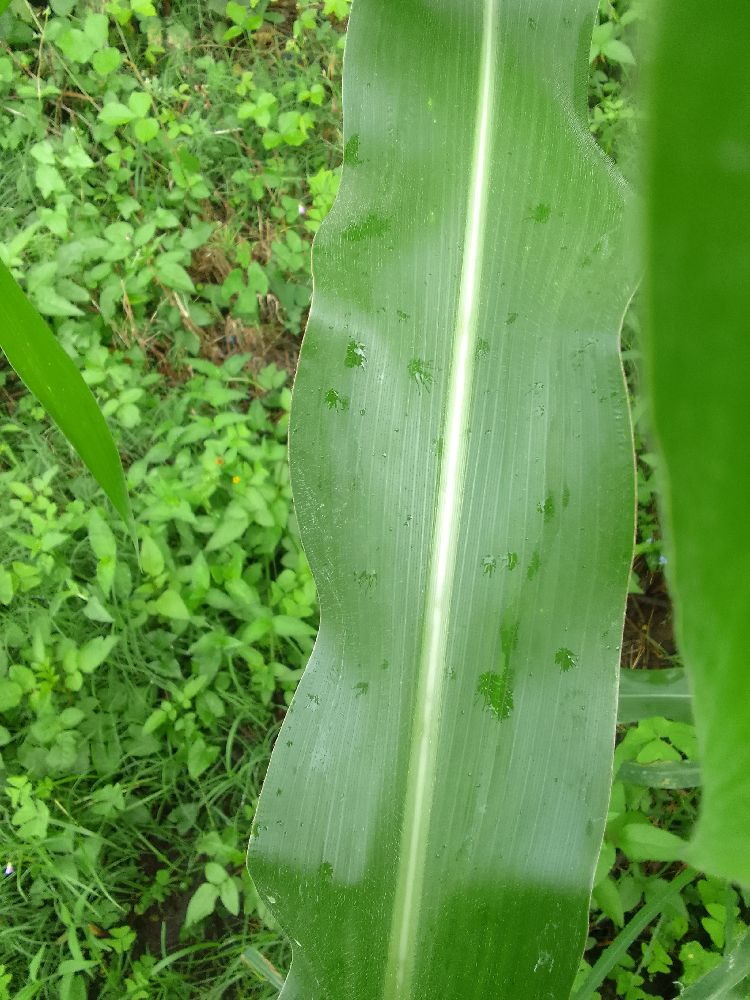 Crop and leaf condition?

maize, healthy
